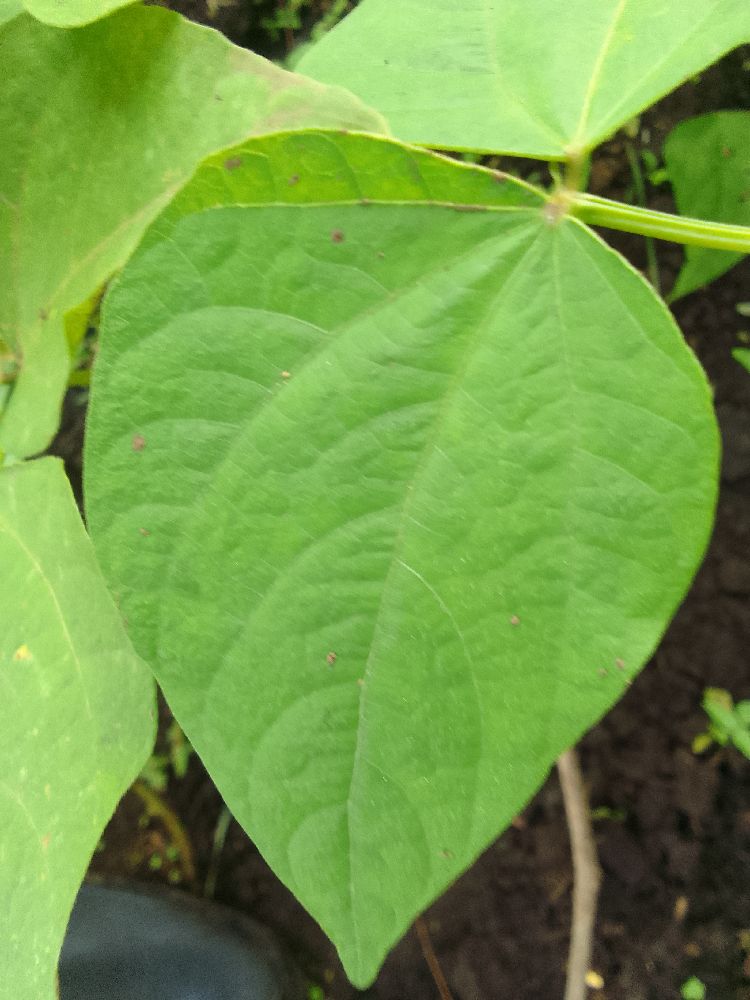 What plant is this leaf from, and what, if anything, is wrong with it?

common bean, healthy
